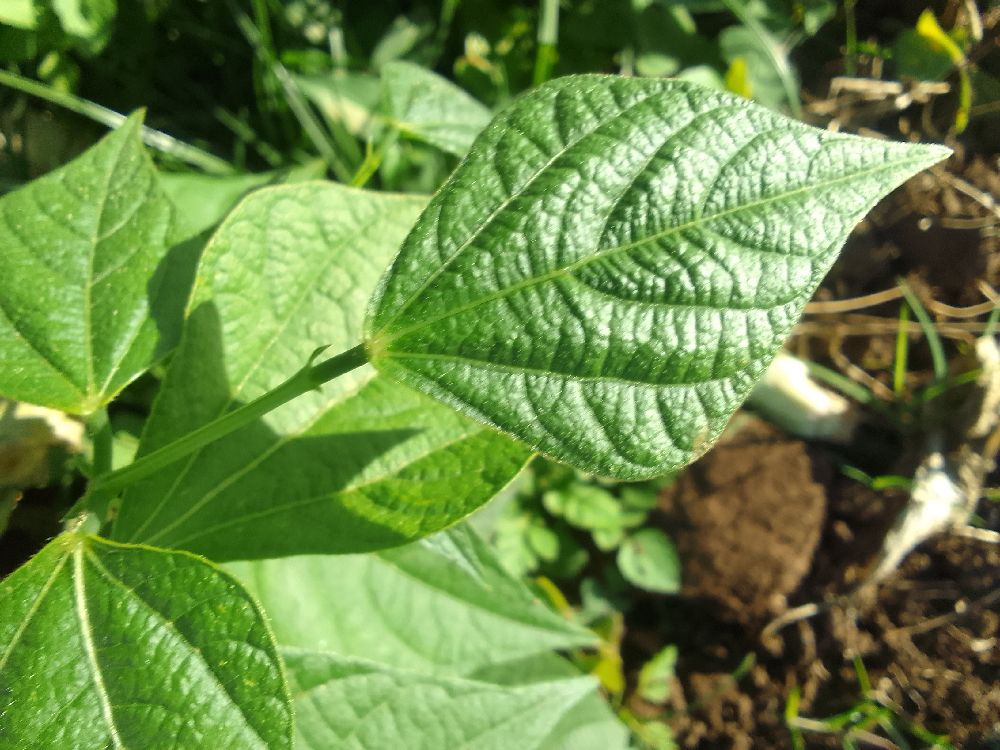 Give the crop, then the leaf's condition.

common bean, healthy
